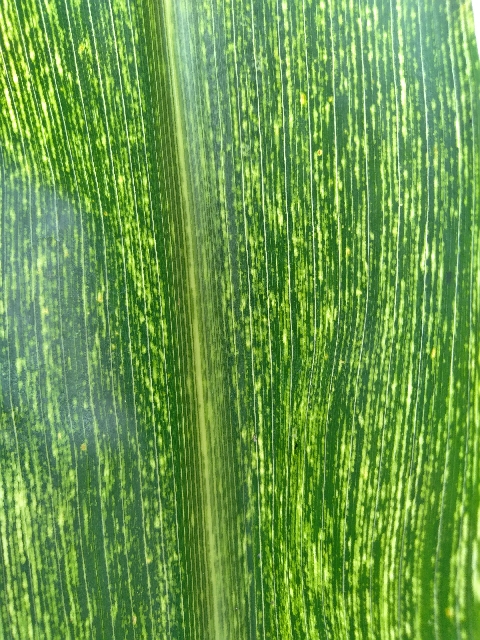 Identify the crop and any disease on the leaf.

maize, maize streak virus
